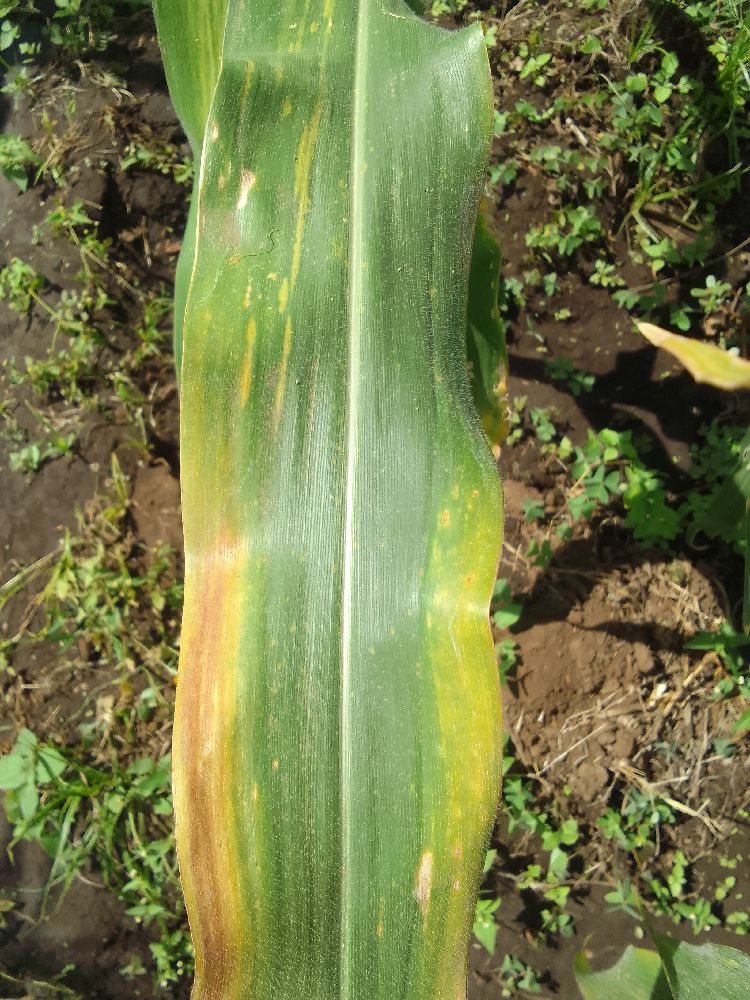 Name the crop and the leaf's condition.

maize, maize lethal necrosis
